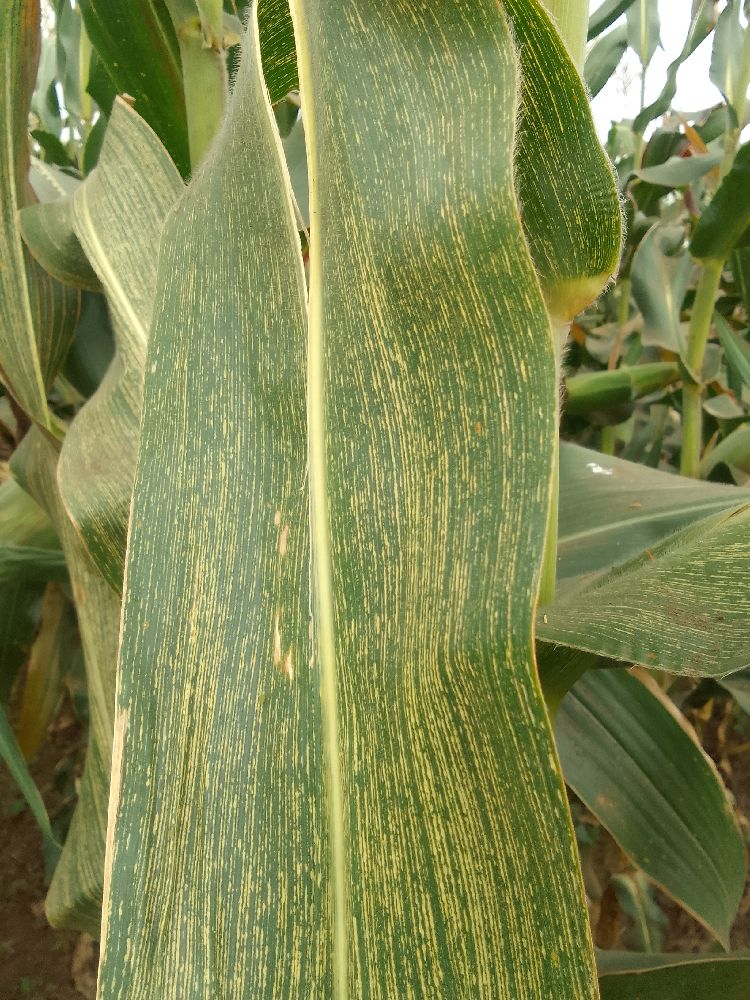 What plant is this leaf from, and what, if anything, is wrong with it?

maize, maize streak virus
